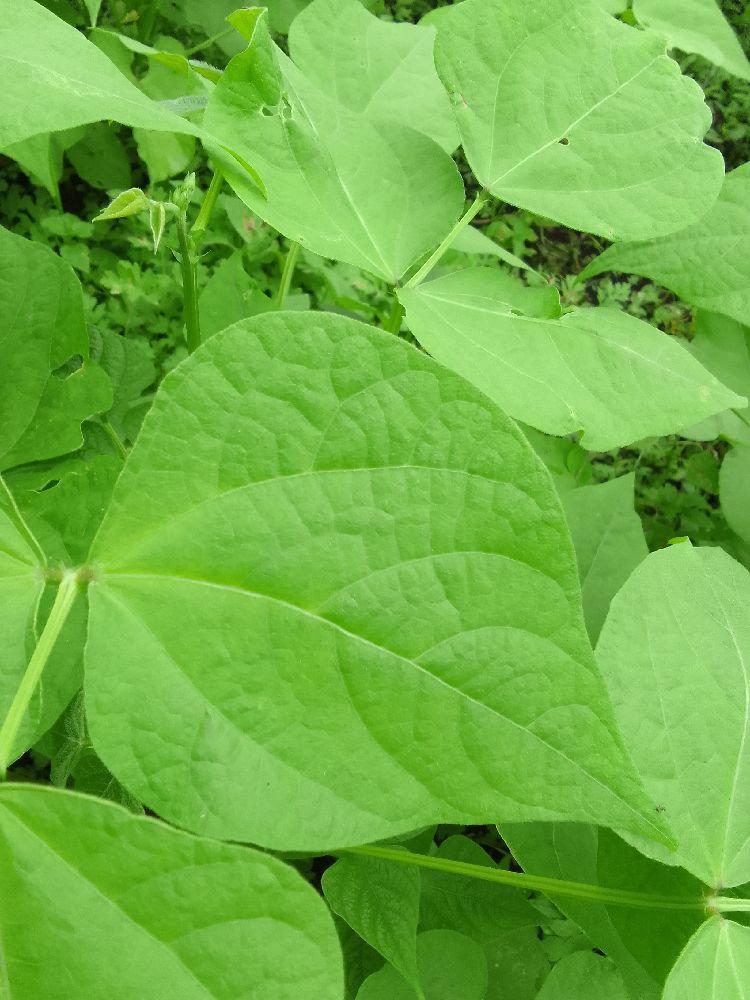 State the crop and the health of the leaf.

common bean, healthy
